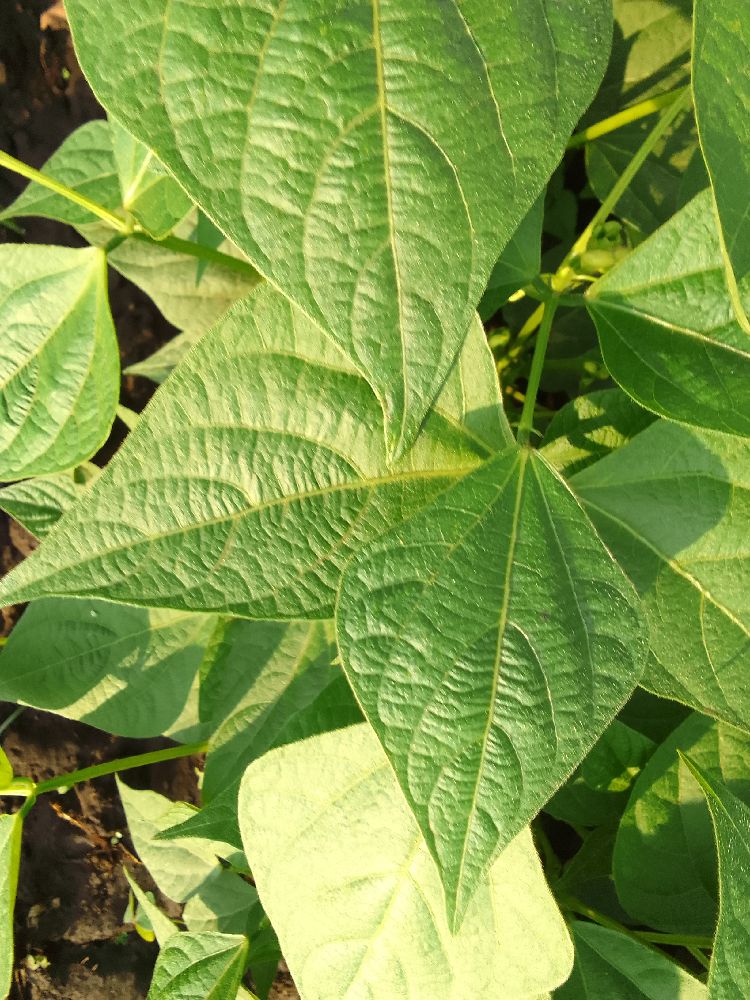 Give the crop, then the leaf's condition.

common bean, healthy
